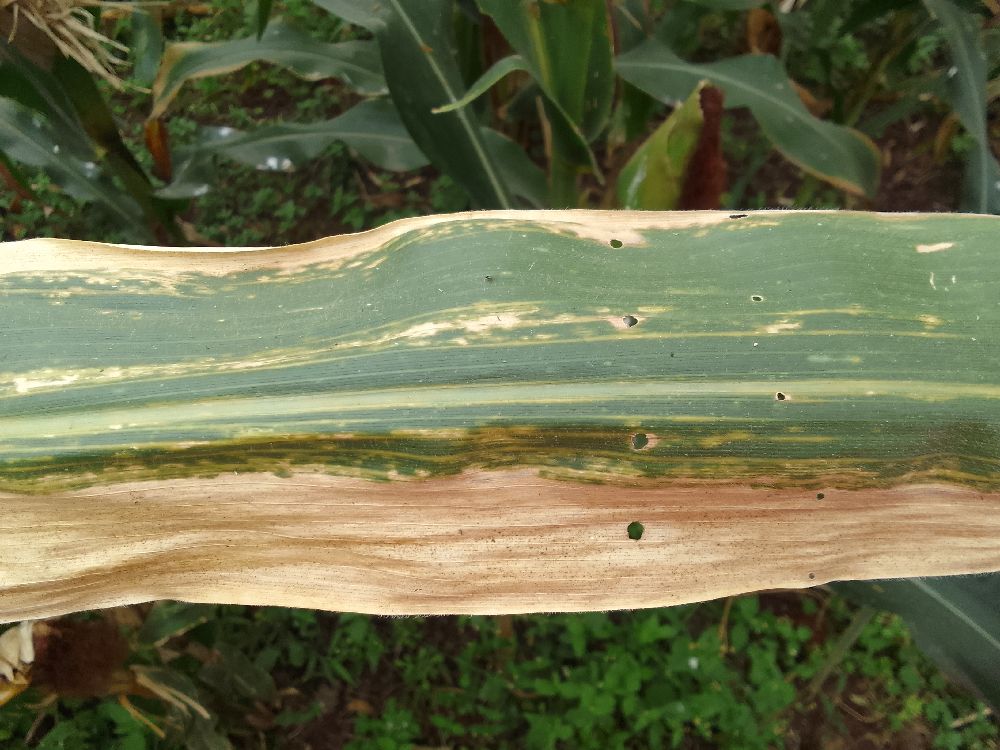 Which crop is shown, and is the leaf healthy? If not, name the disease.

maize, maize lethal necrosis
